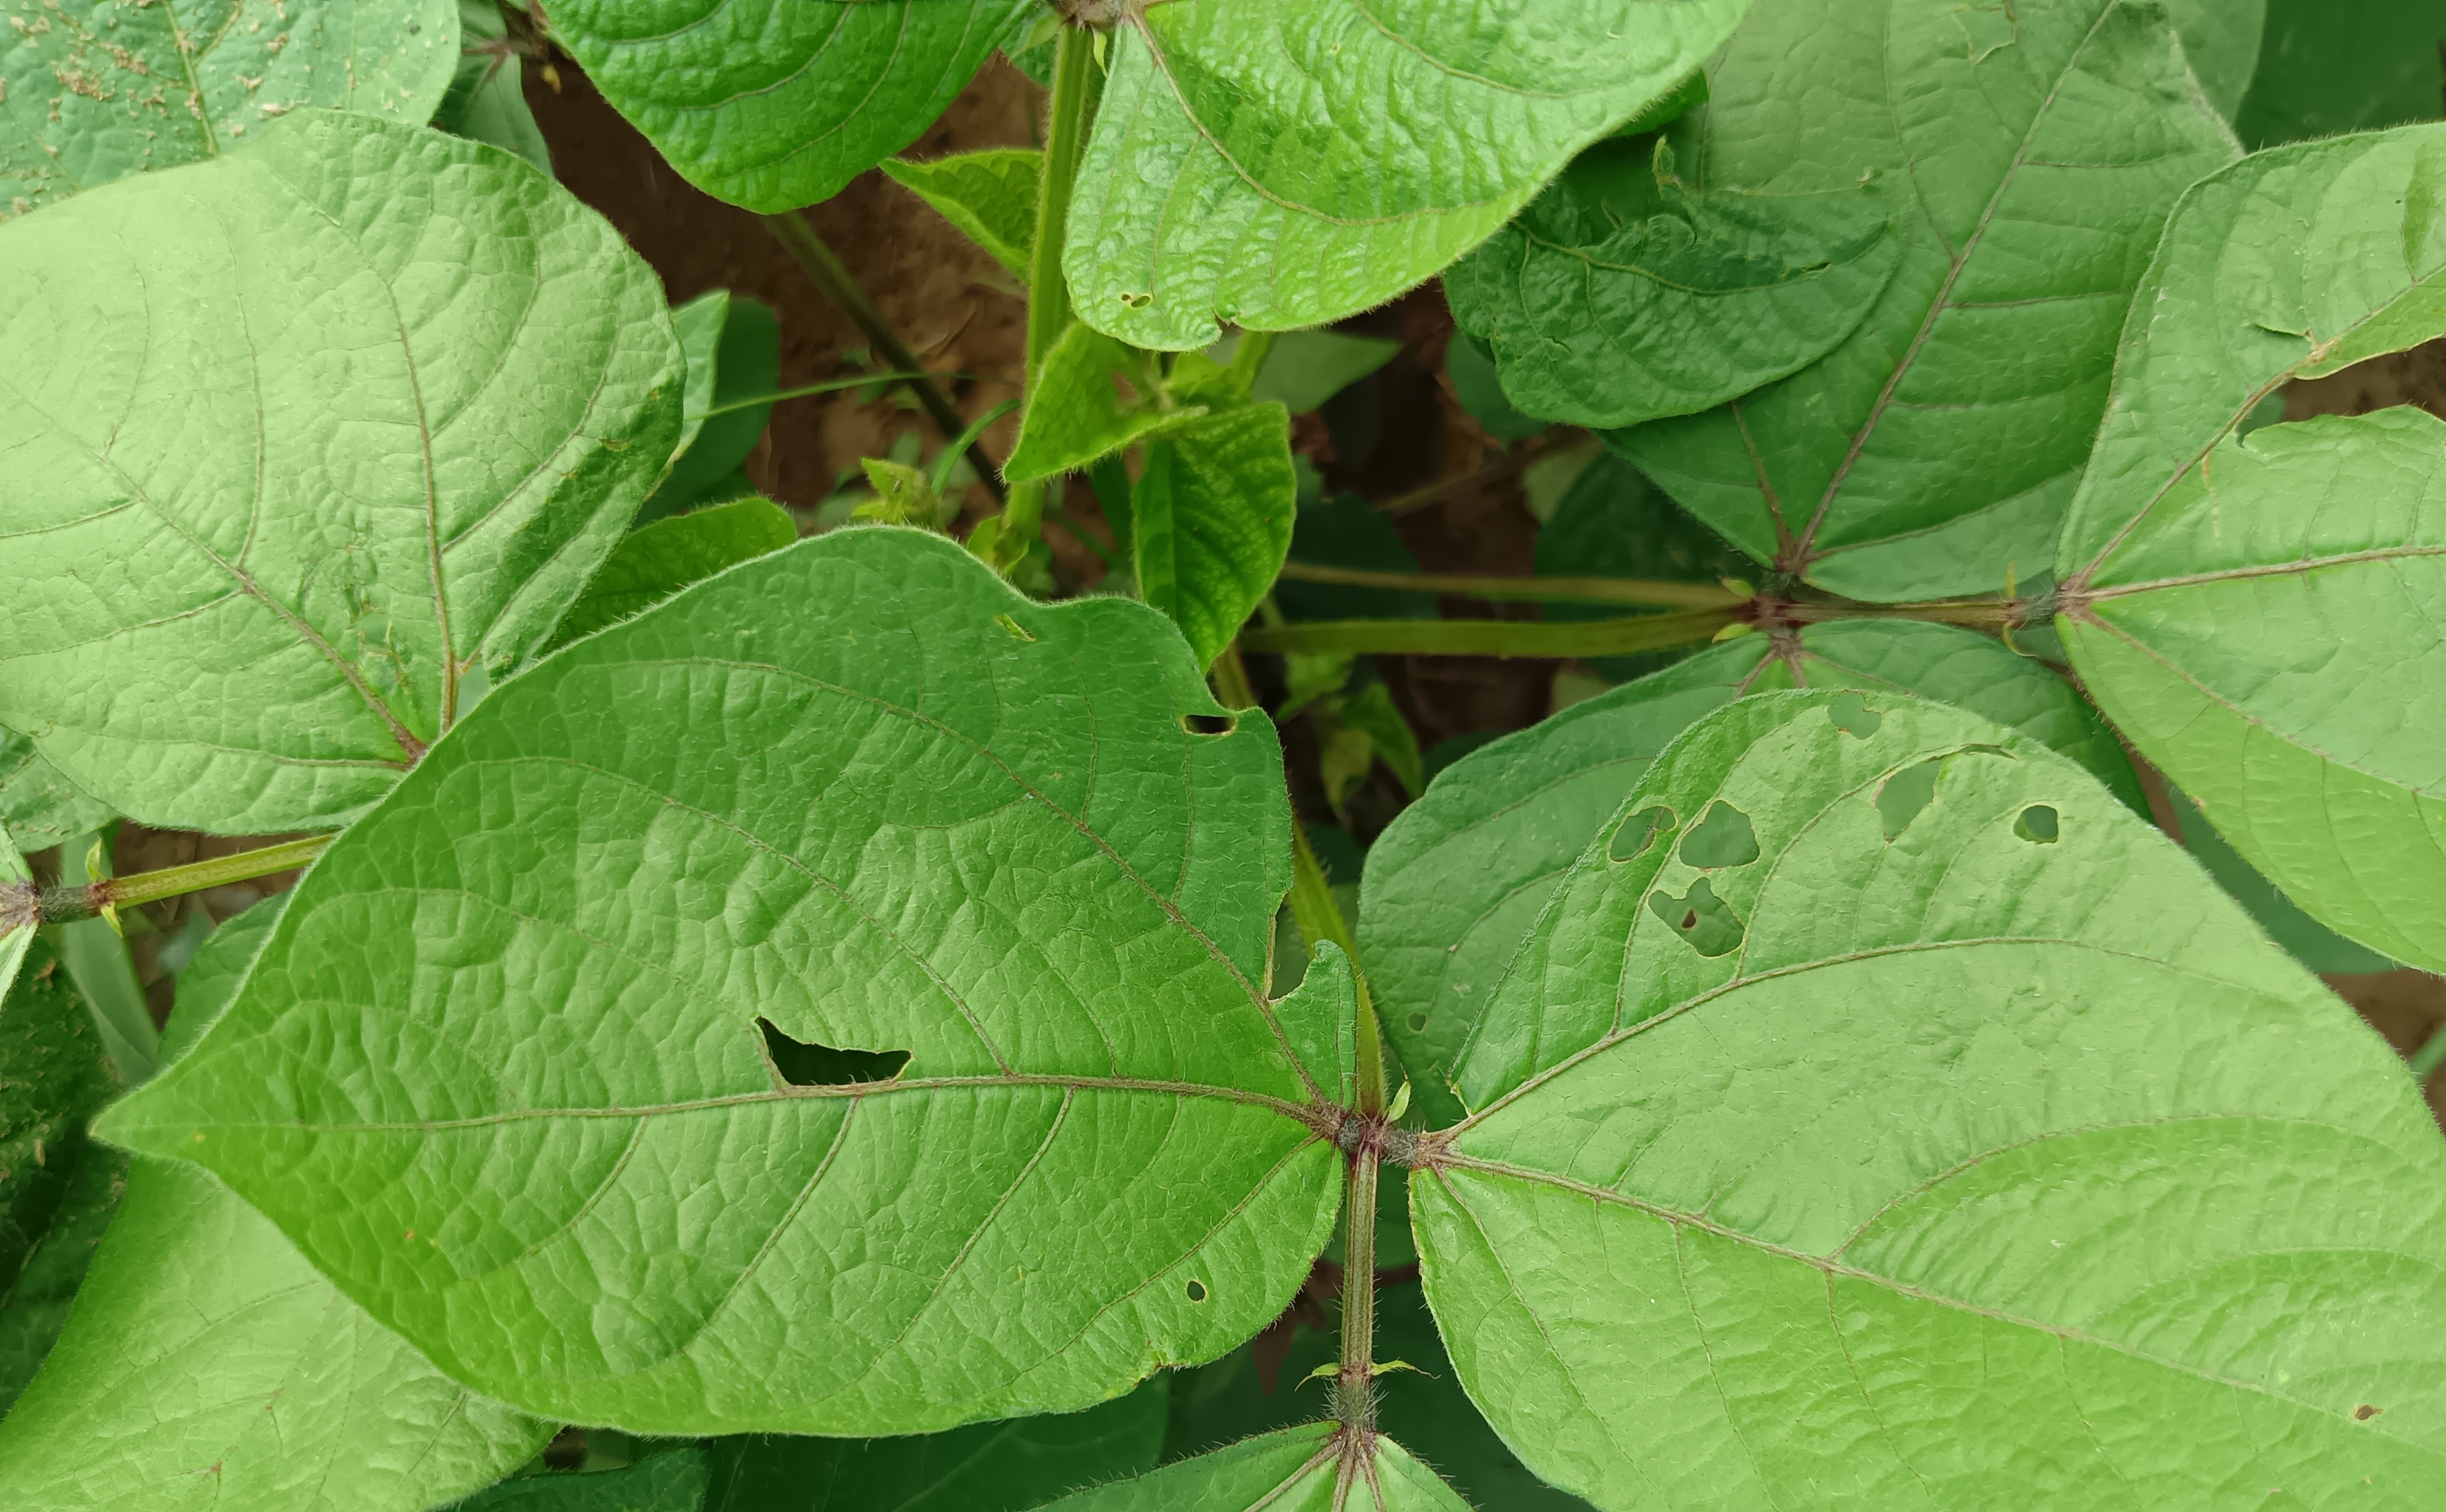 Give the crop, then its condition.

mungbean, healthy
